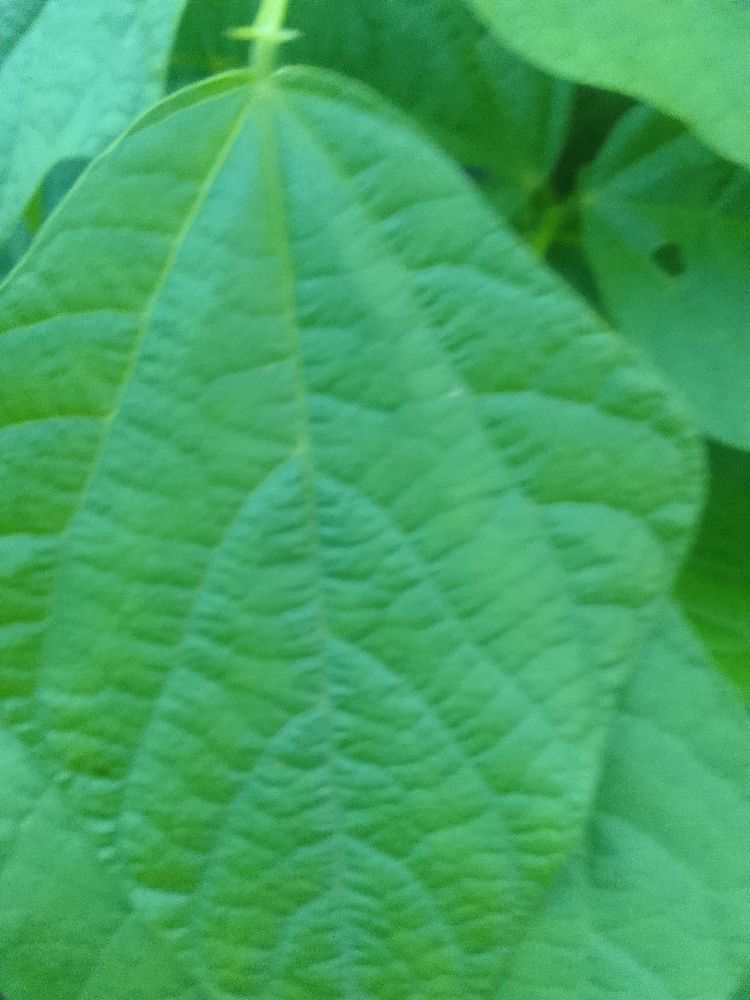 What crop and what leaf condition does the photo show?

common bean, healthy
